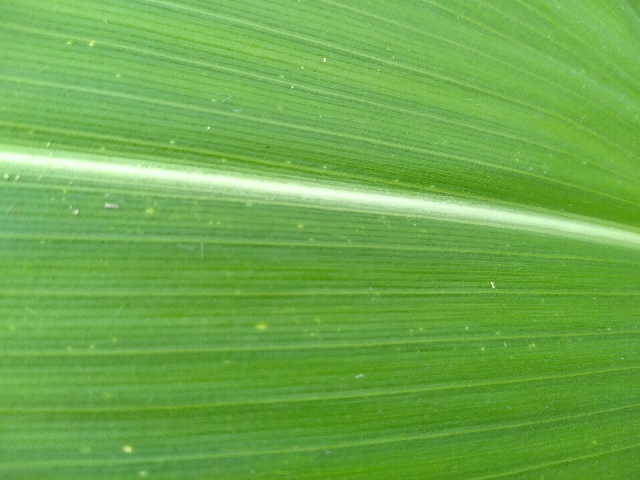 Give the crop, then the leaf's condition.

maize, healthy
